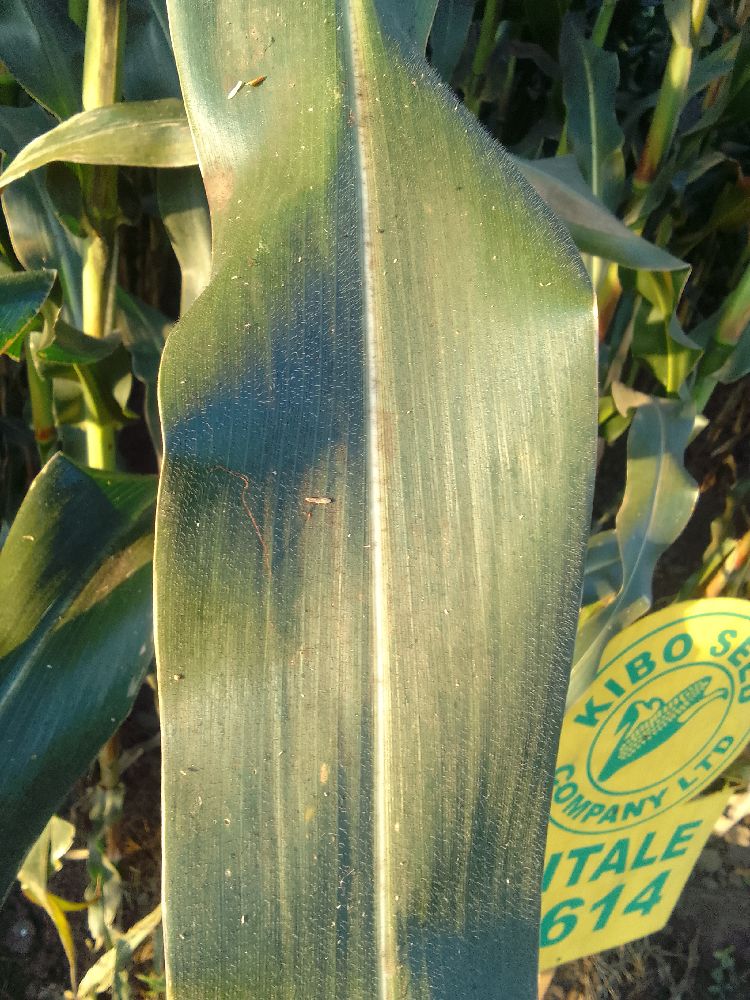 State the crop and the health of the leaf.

maize, healthy
